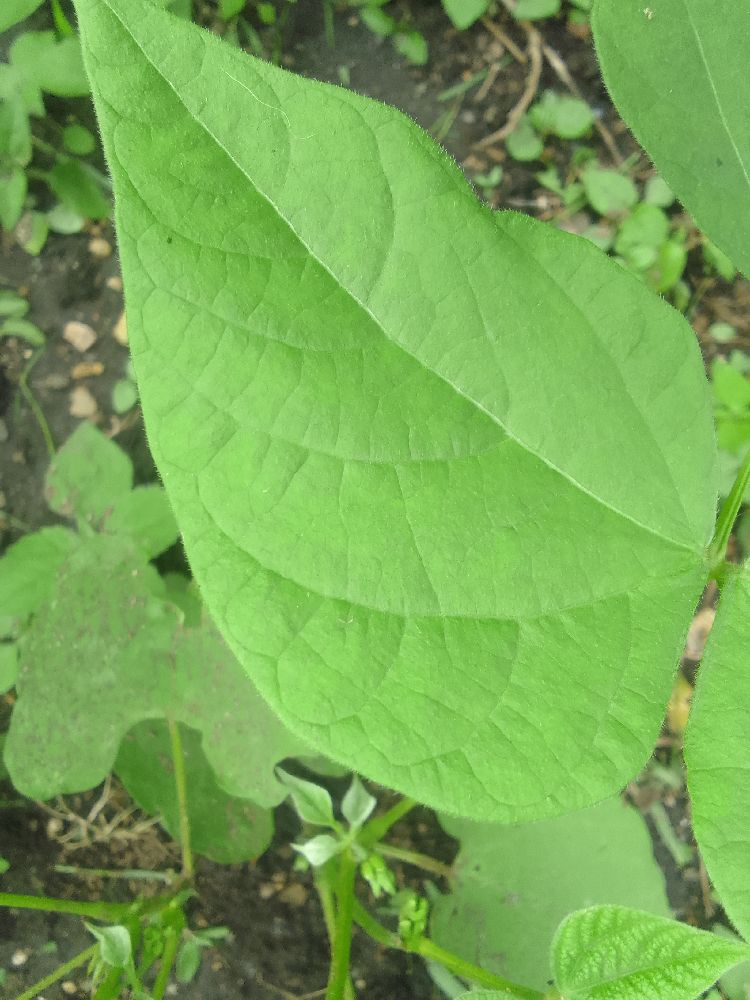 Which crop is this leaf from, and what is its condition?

common bean, healthy
